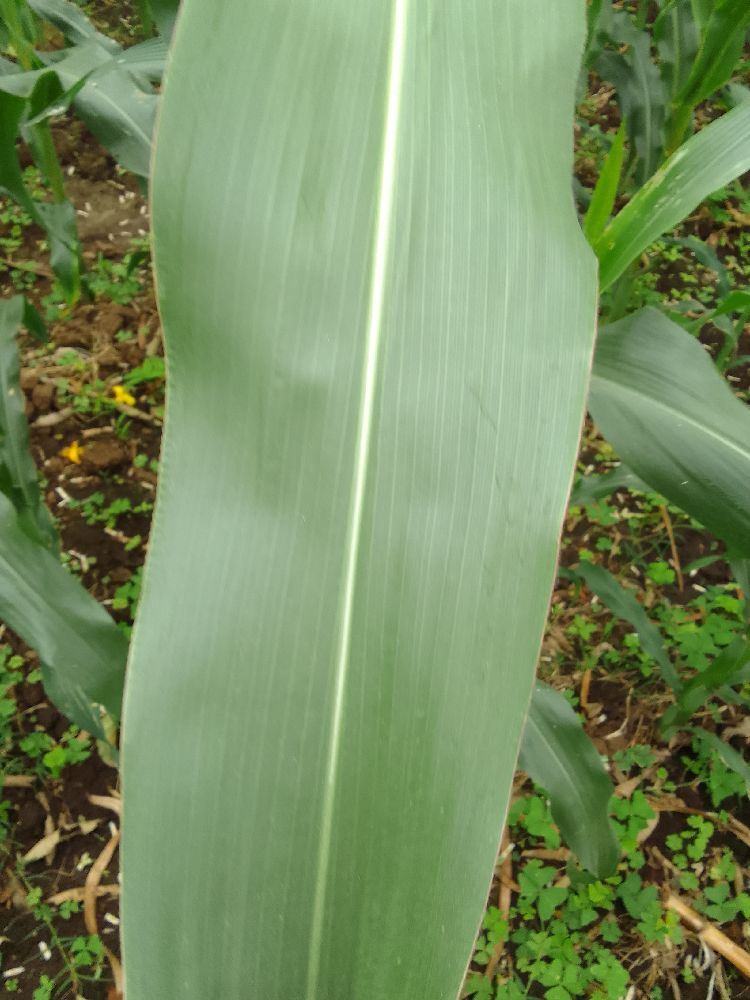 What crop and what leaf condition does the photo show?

maize, healthy
